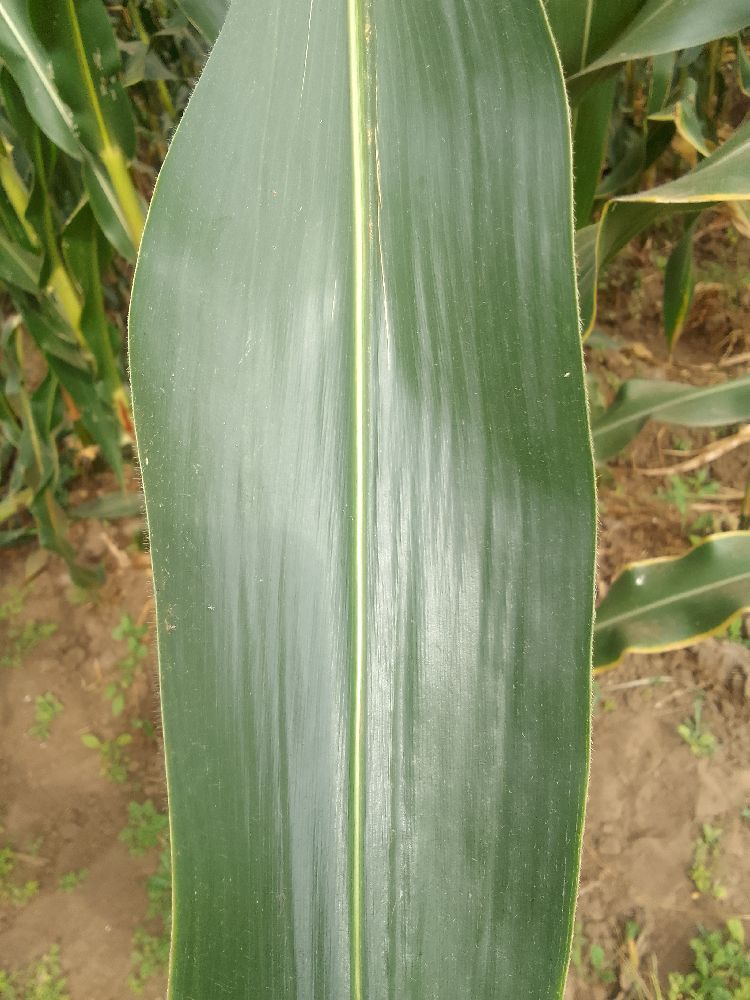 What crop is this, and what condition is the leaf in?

maize, healthy
